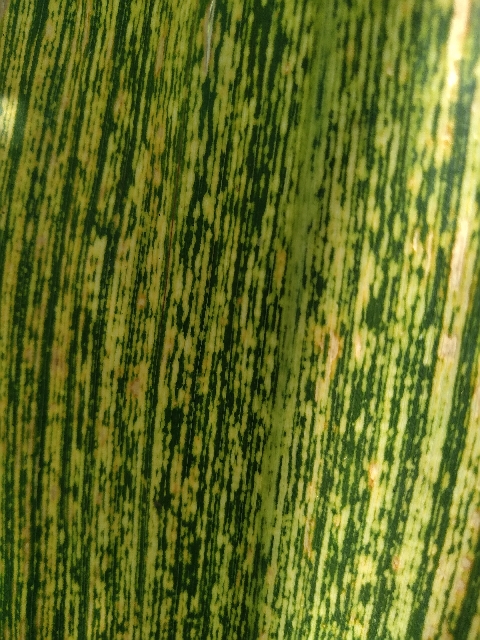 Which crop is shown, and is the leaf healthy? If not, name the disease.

maize, maize streak virus
